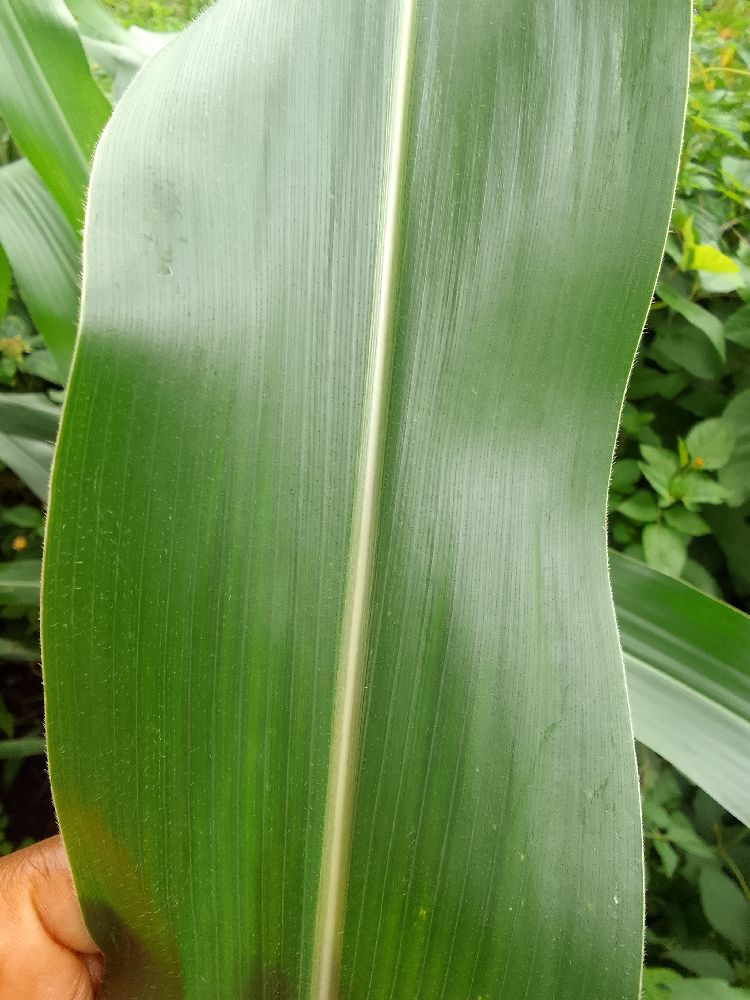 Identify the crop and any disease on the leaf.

maize, healthy
